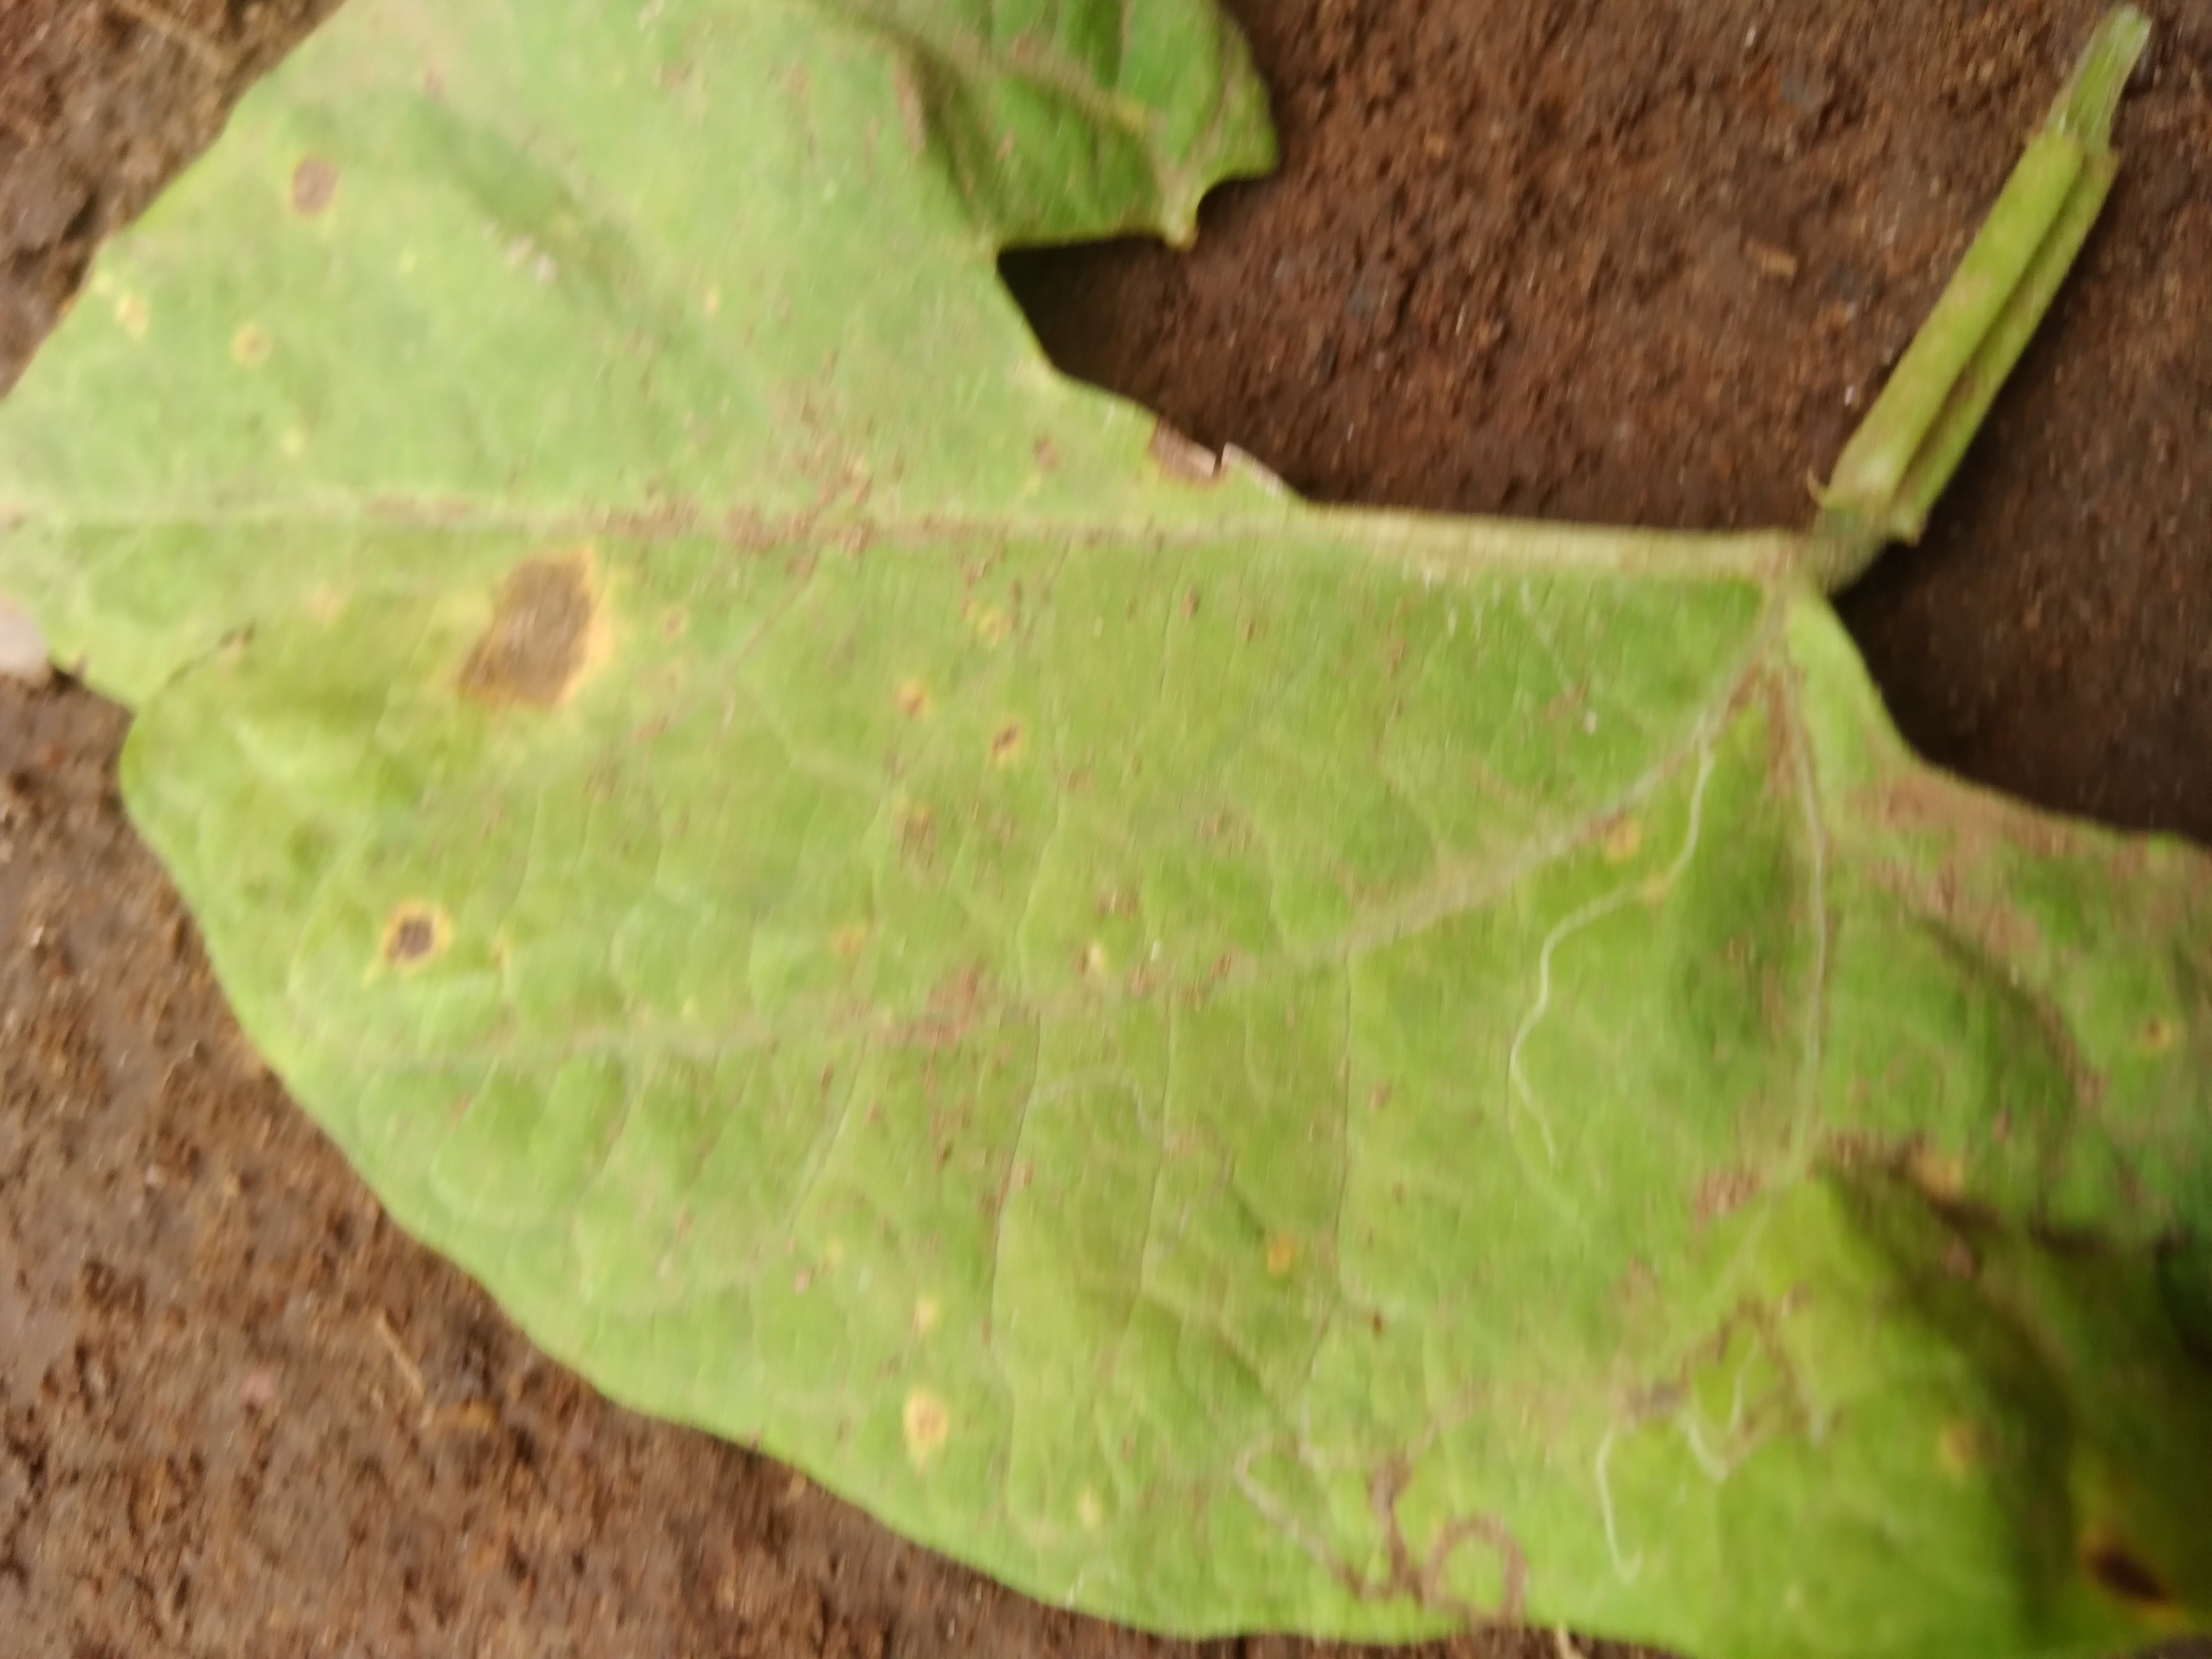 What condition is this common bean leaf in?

rust
